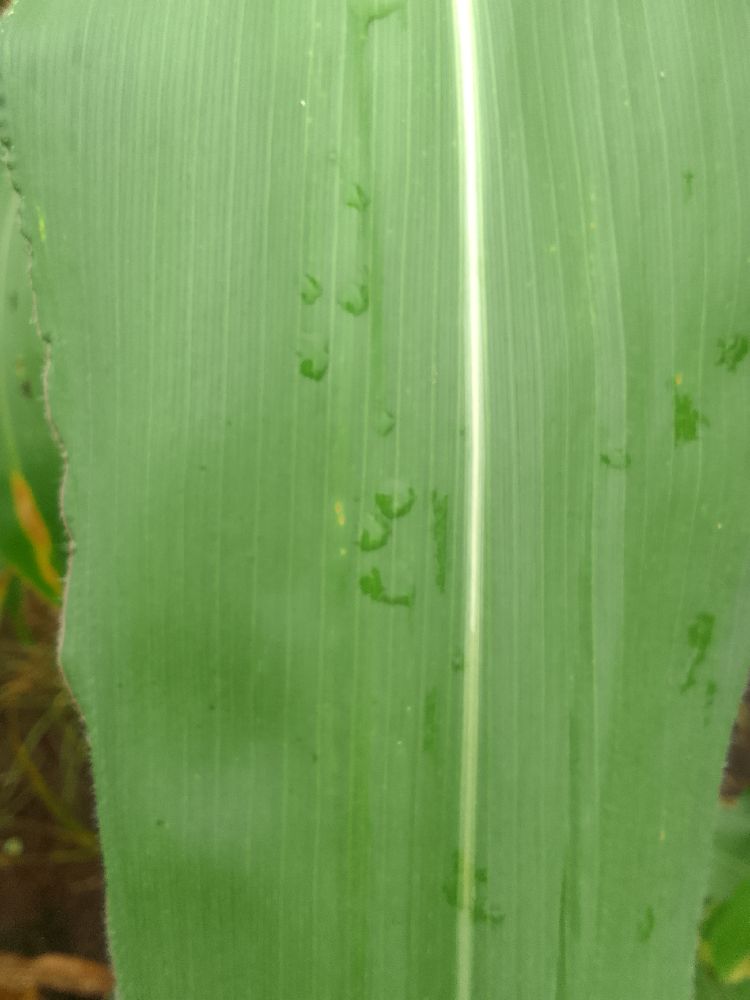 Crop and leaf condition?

maize, healthy
